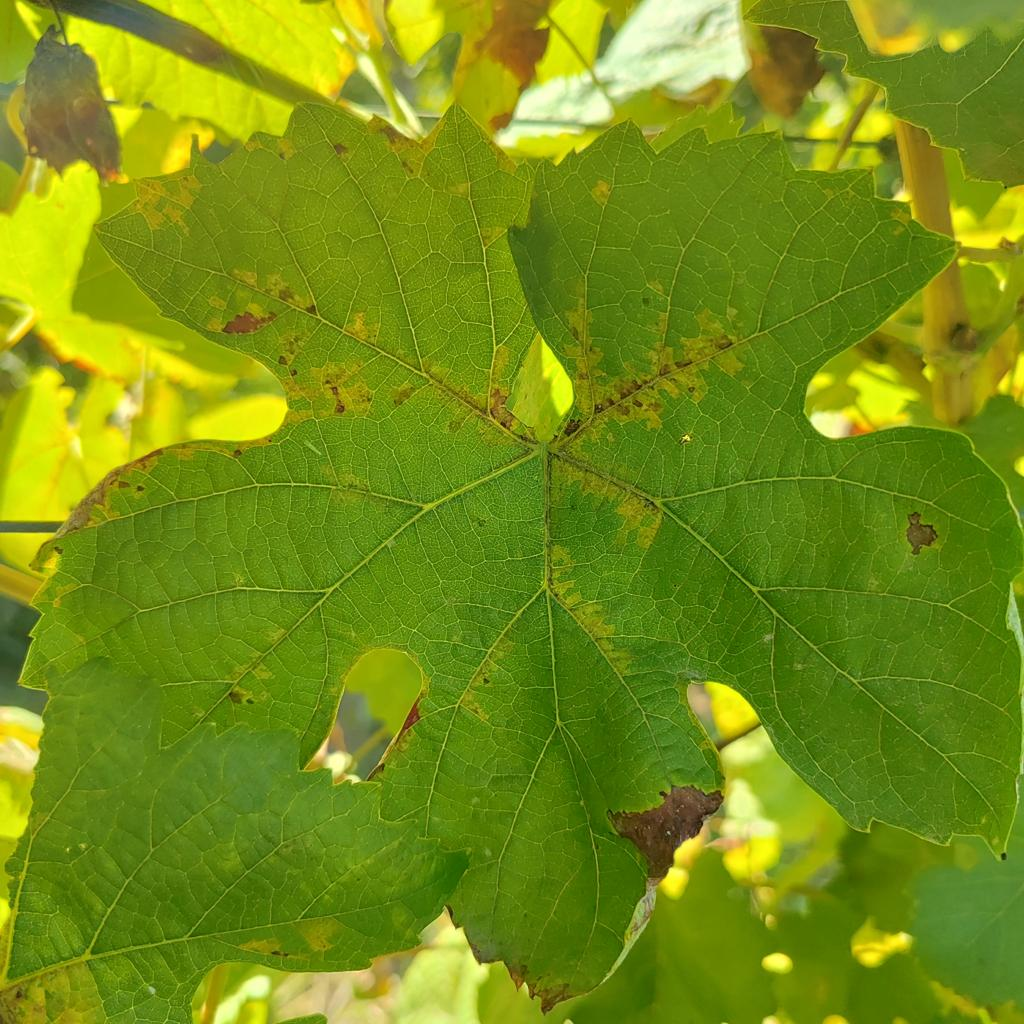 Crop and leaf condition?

grapevine, downy mildew
